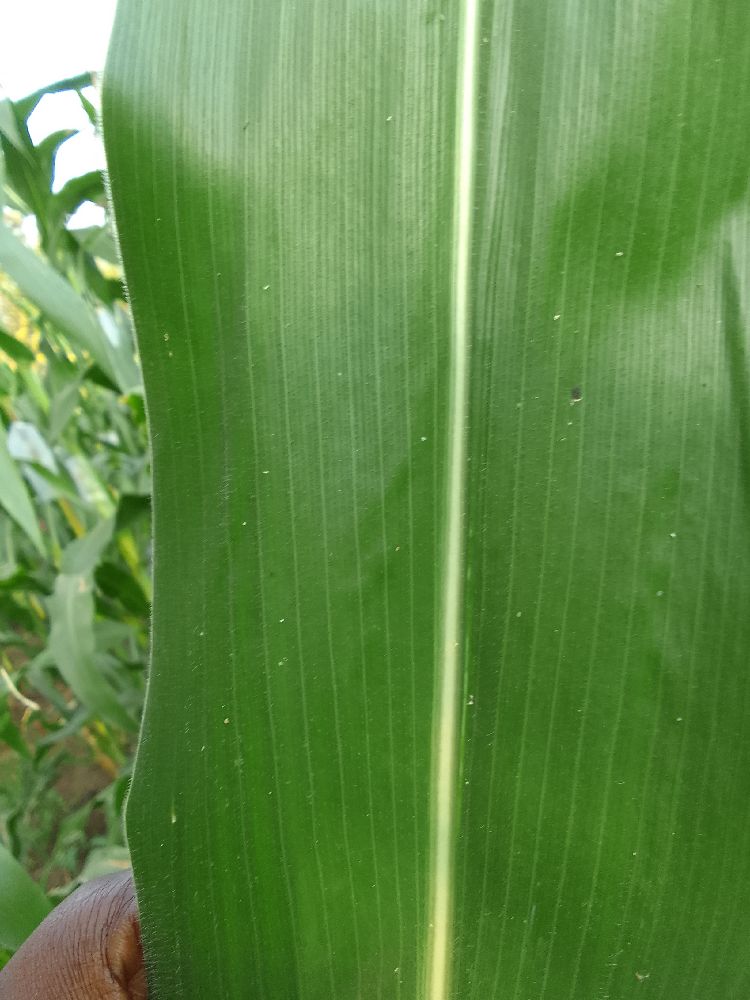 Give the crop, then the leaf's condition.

maize, healthy
